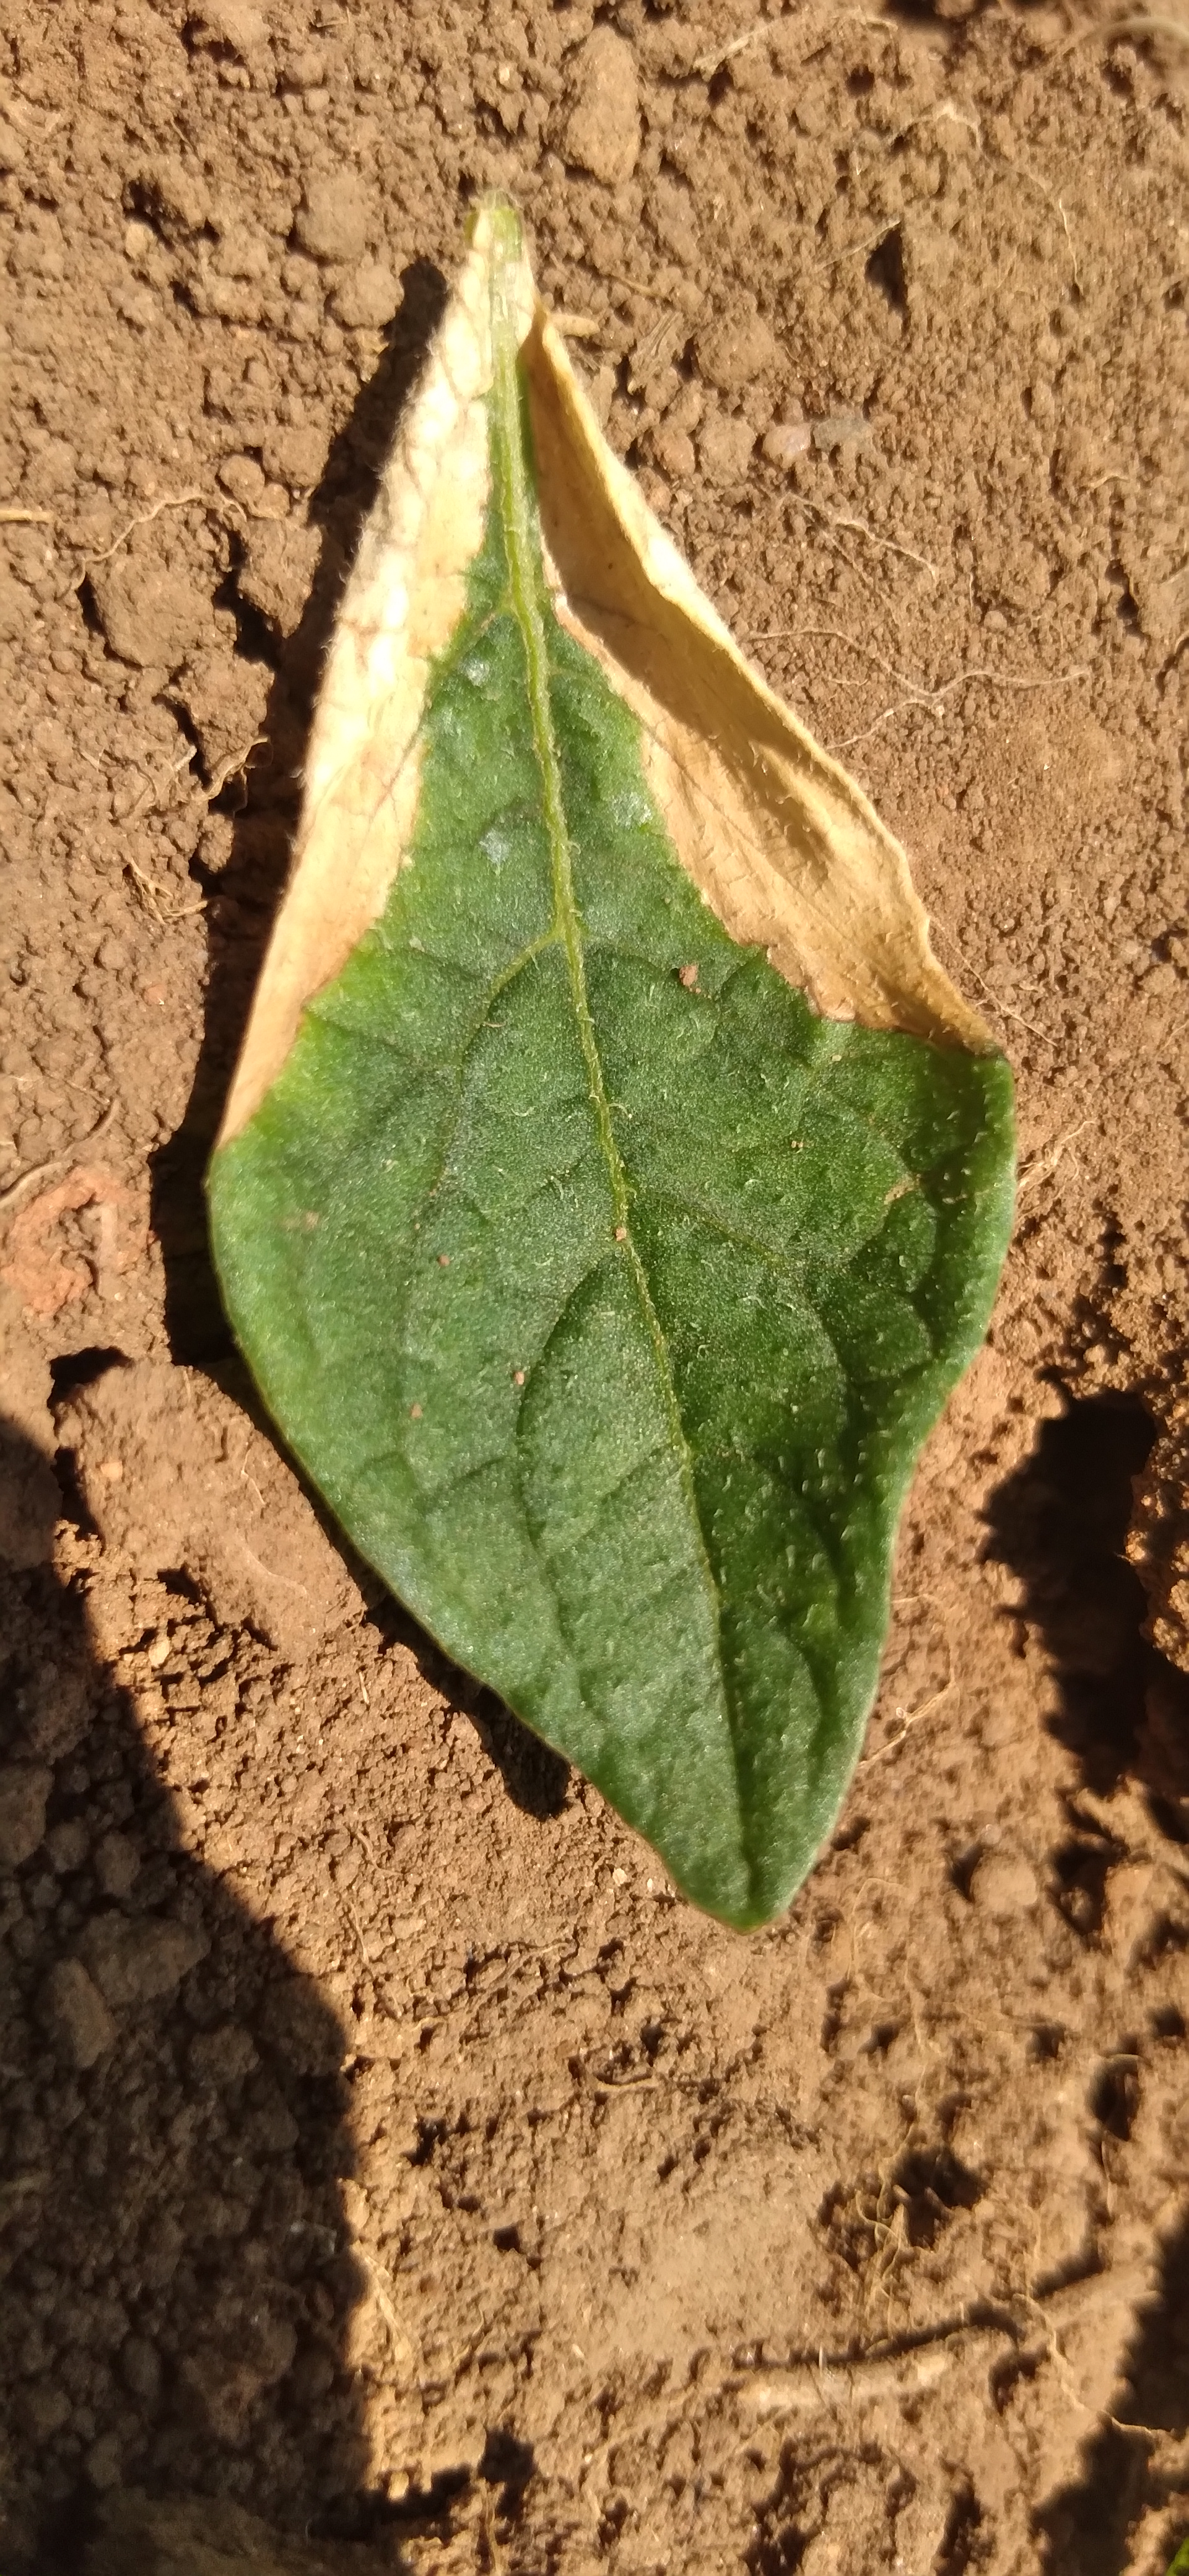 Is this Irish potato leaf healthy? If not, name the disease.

early blight
